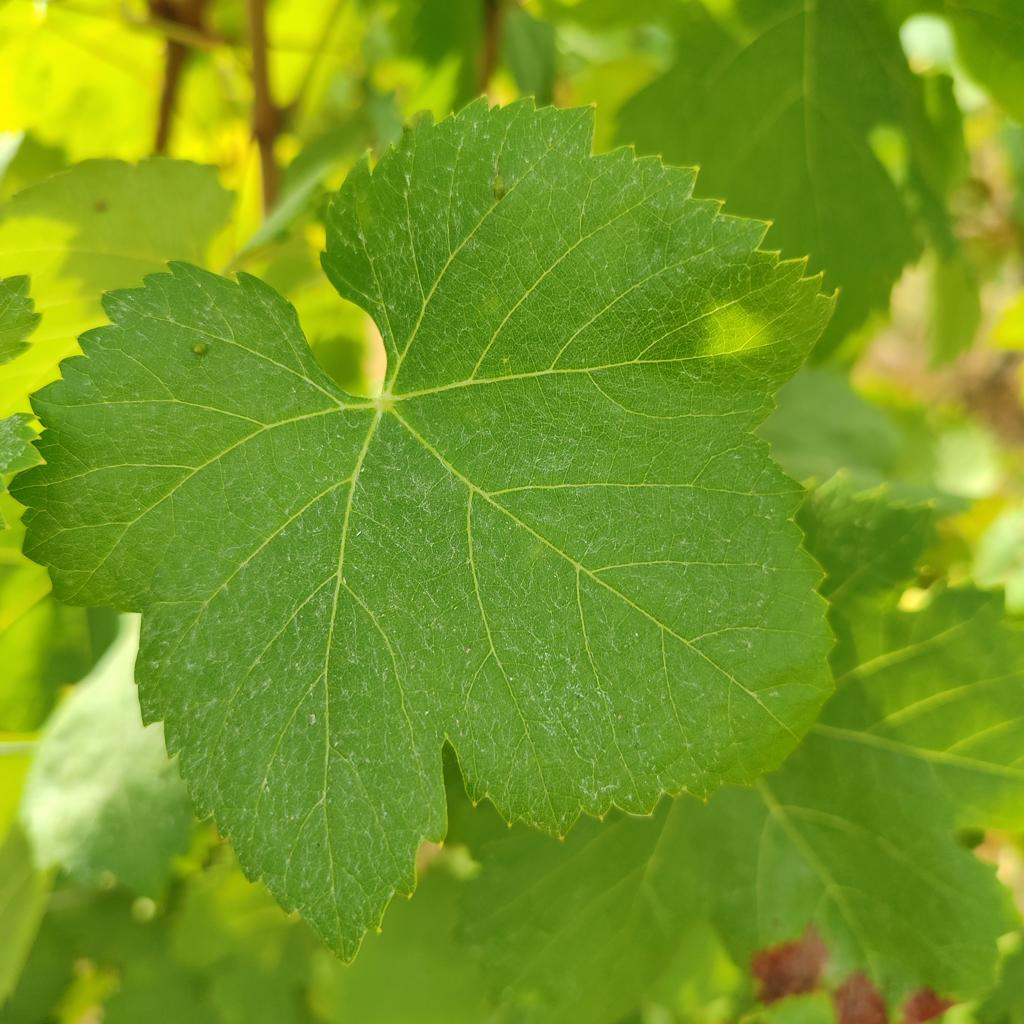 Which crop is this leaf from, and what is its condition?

grapevine, healthy
